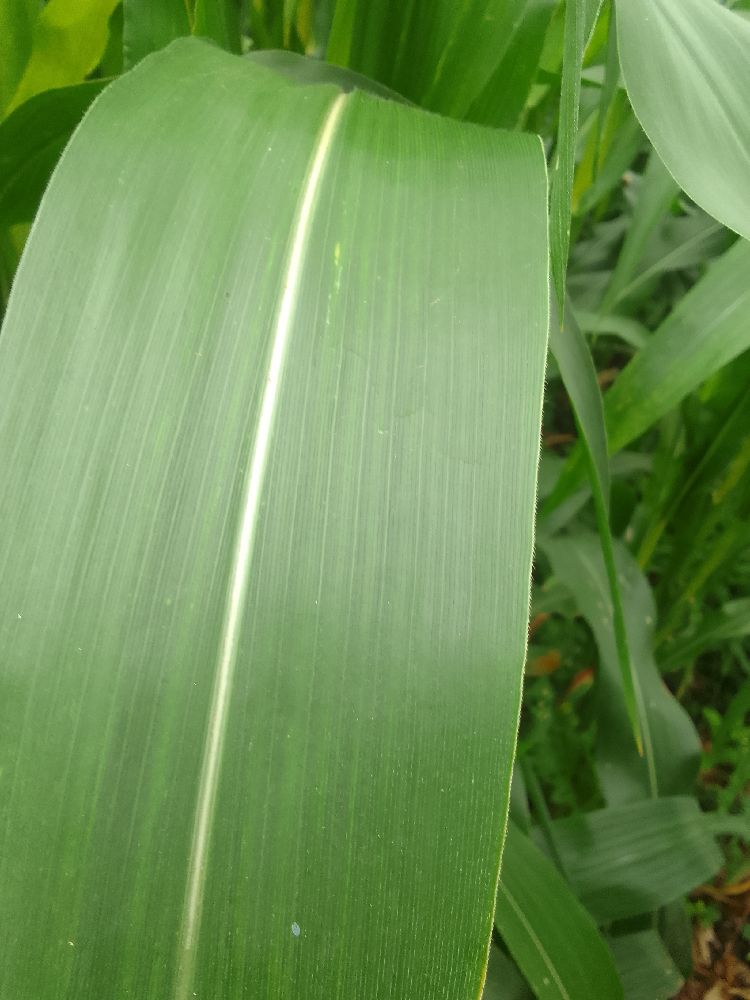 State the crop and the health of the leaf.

maize, healthy
